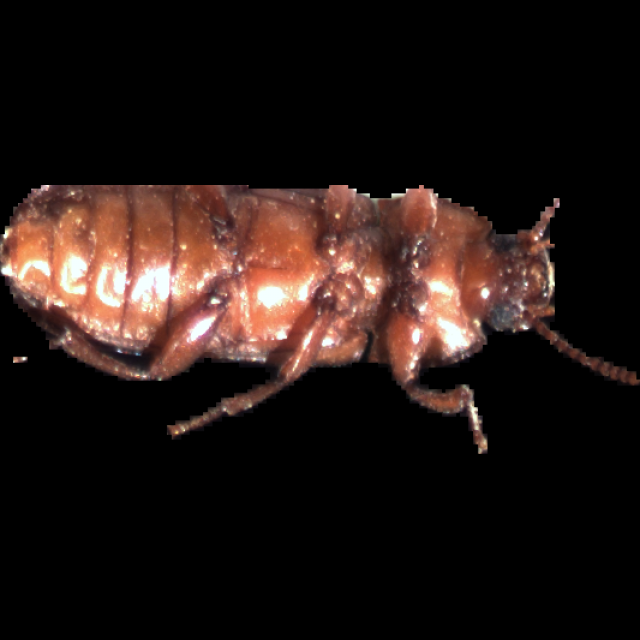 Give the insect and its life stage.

mealworm beetle
